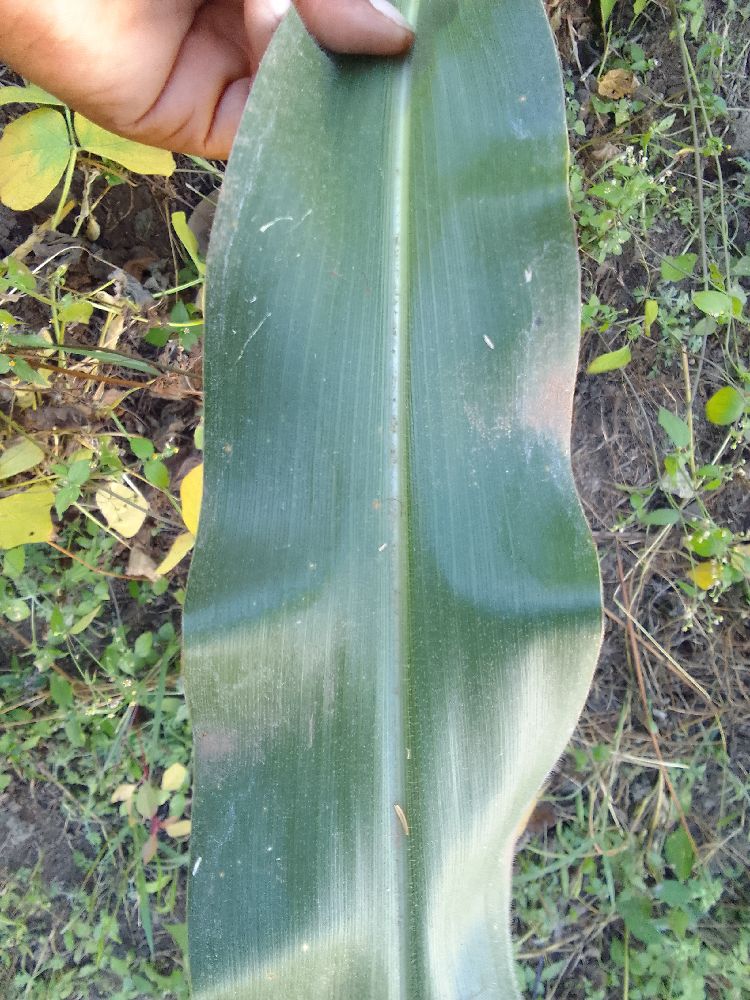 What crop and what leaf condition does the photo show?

maize, healthy
